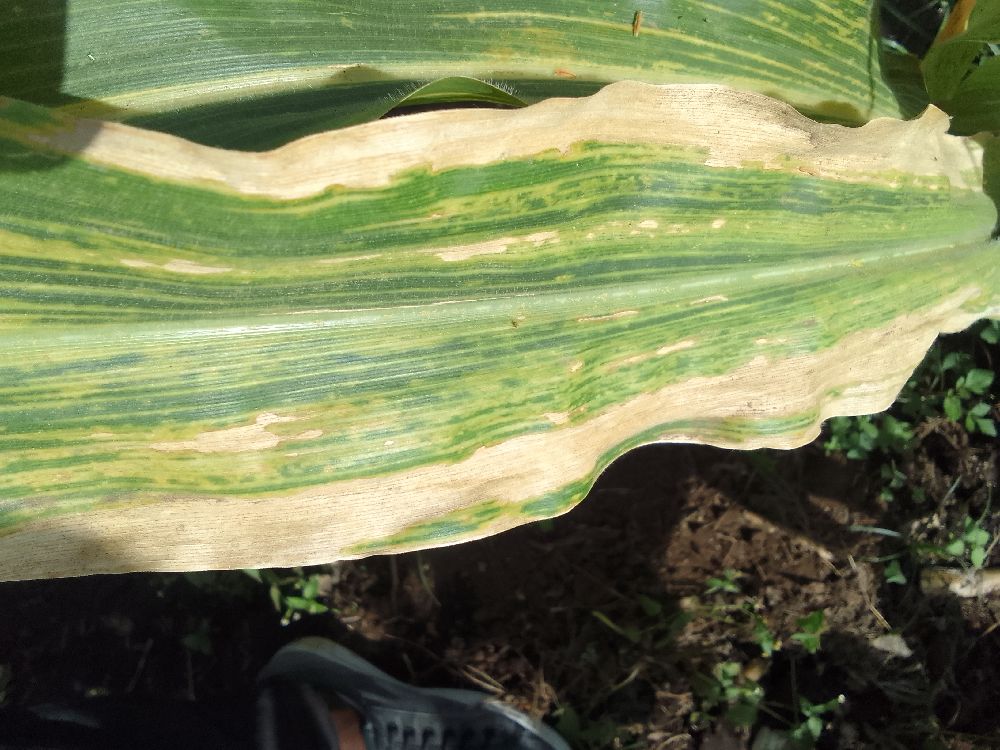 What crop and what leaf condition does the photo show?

maize, maize lethal necrosis
